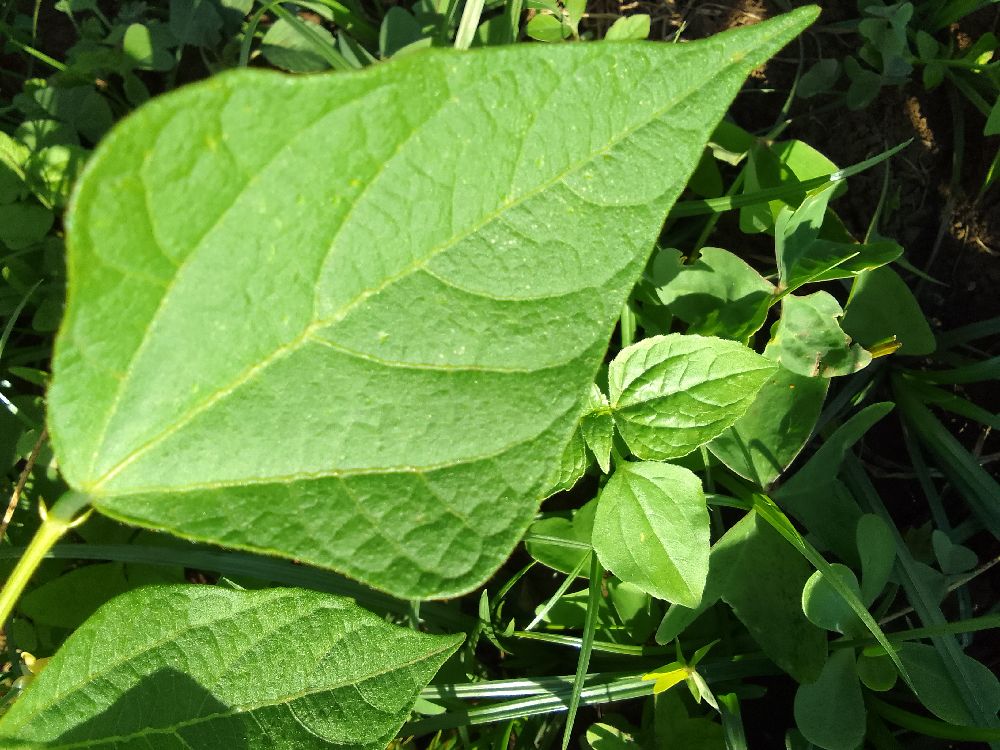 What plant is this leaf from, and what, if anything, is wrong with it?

common bean, healthy
